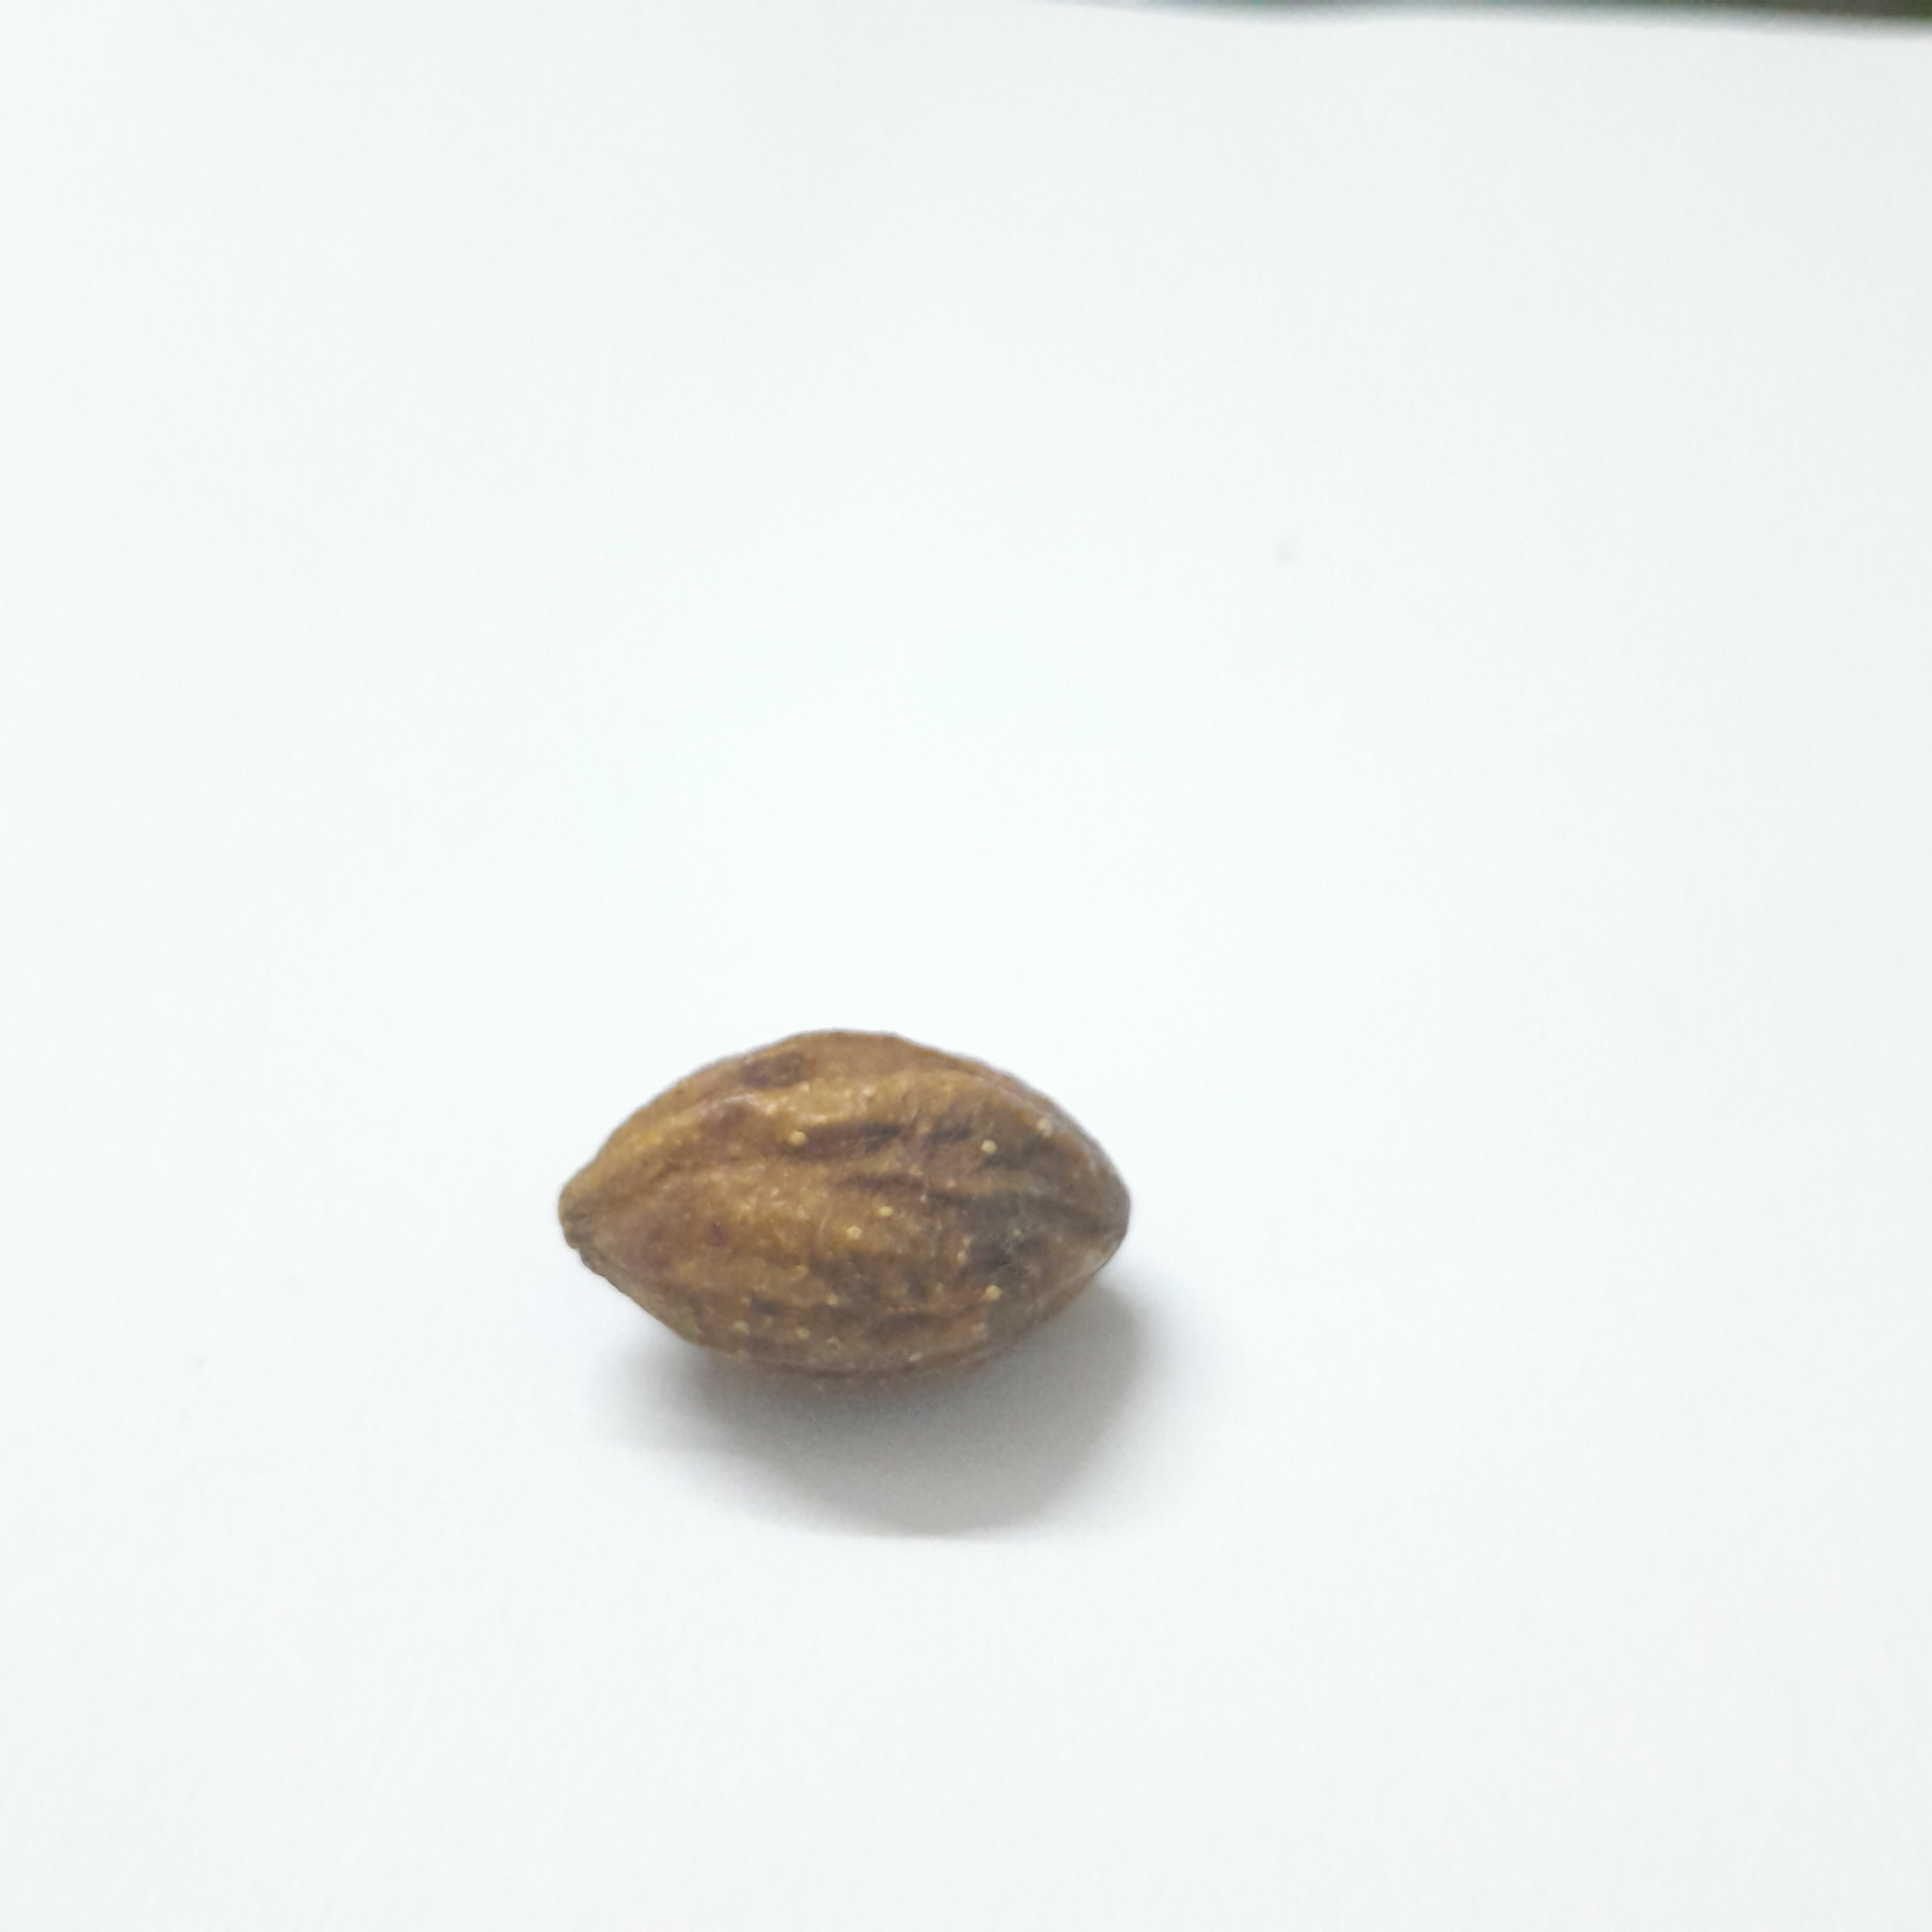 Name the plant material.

hirdaa
